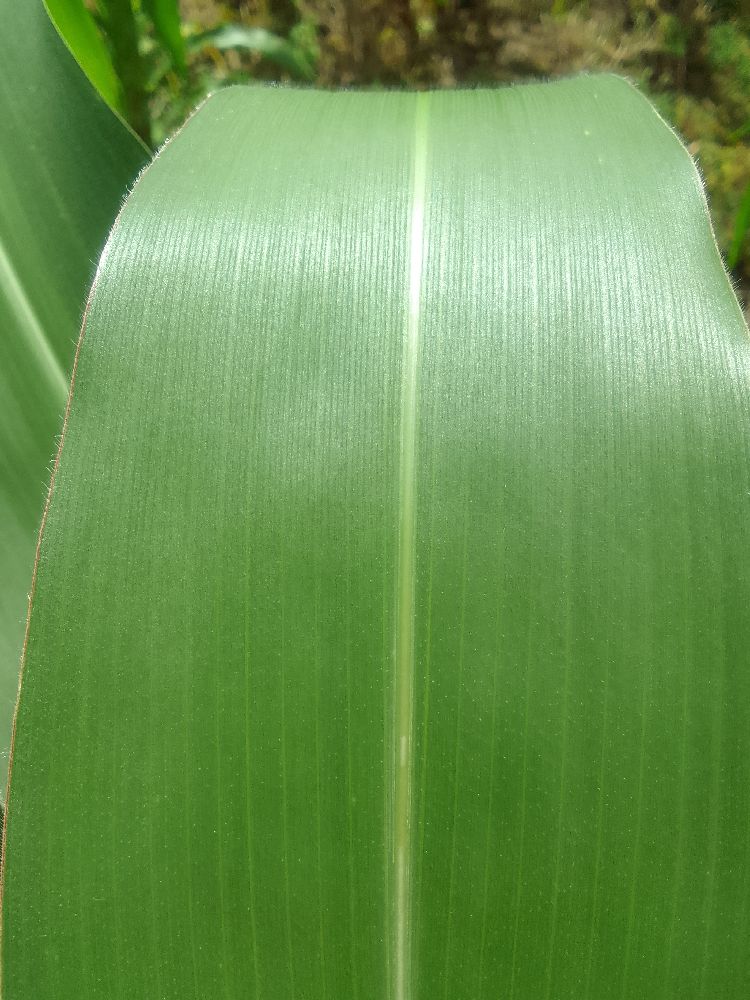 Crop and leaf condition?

maize, healthy
